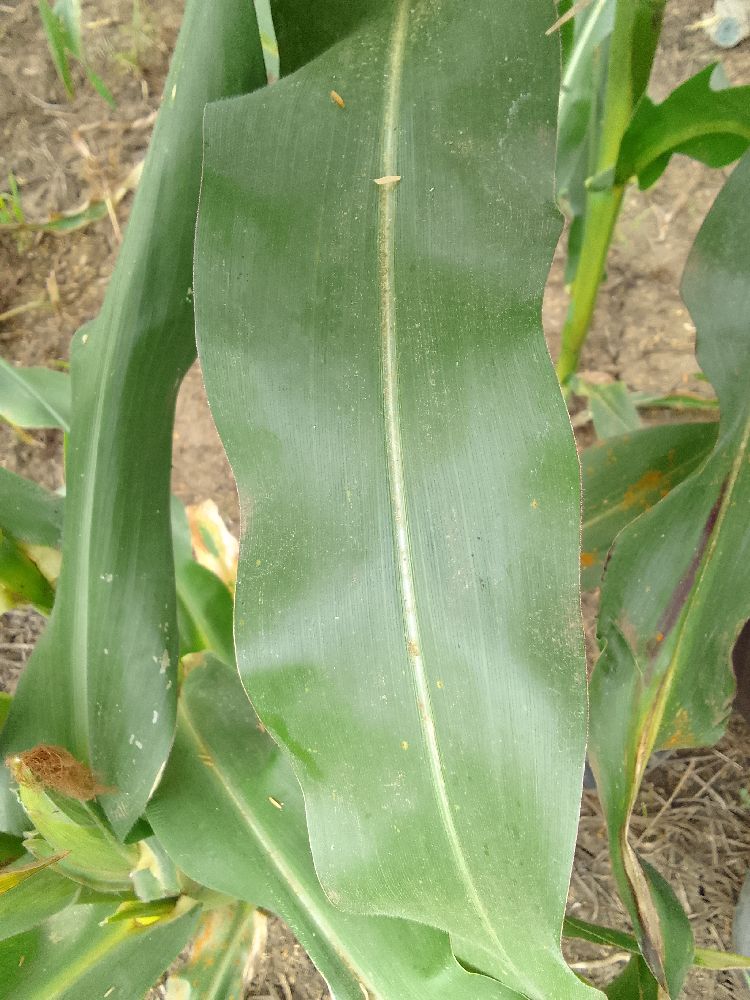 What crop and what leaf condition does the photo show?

maize, healthy
